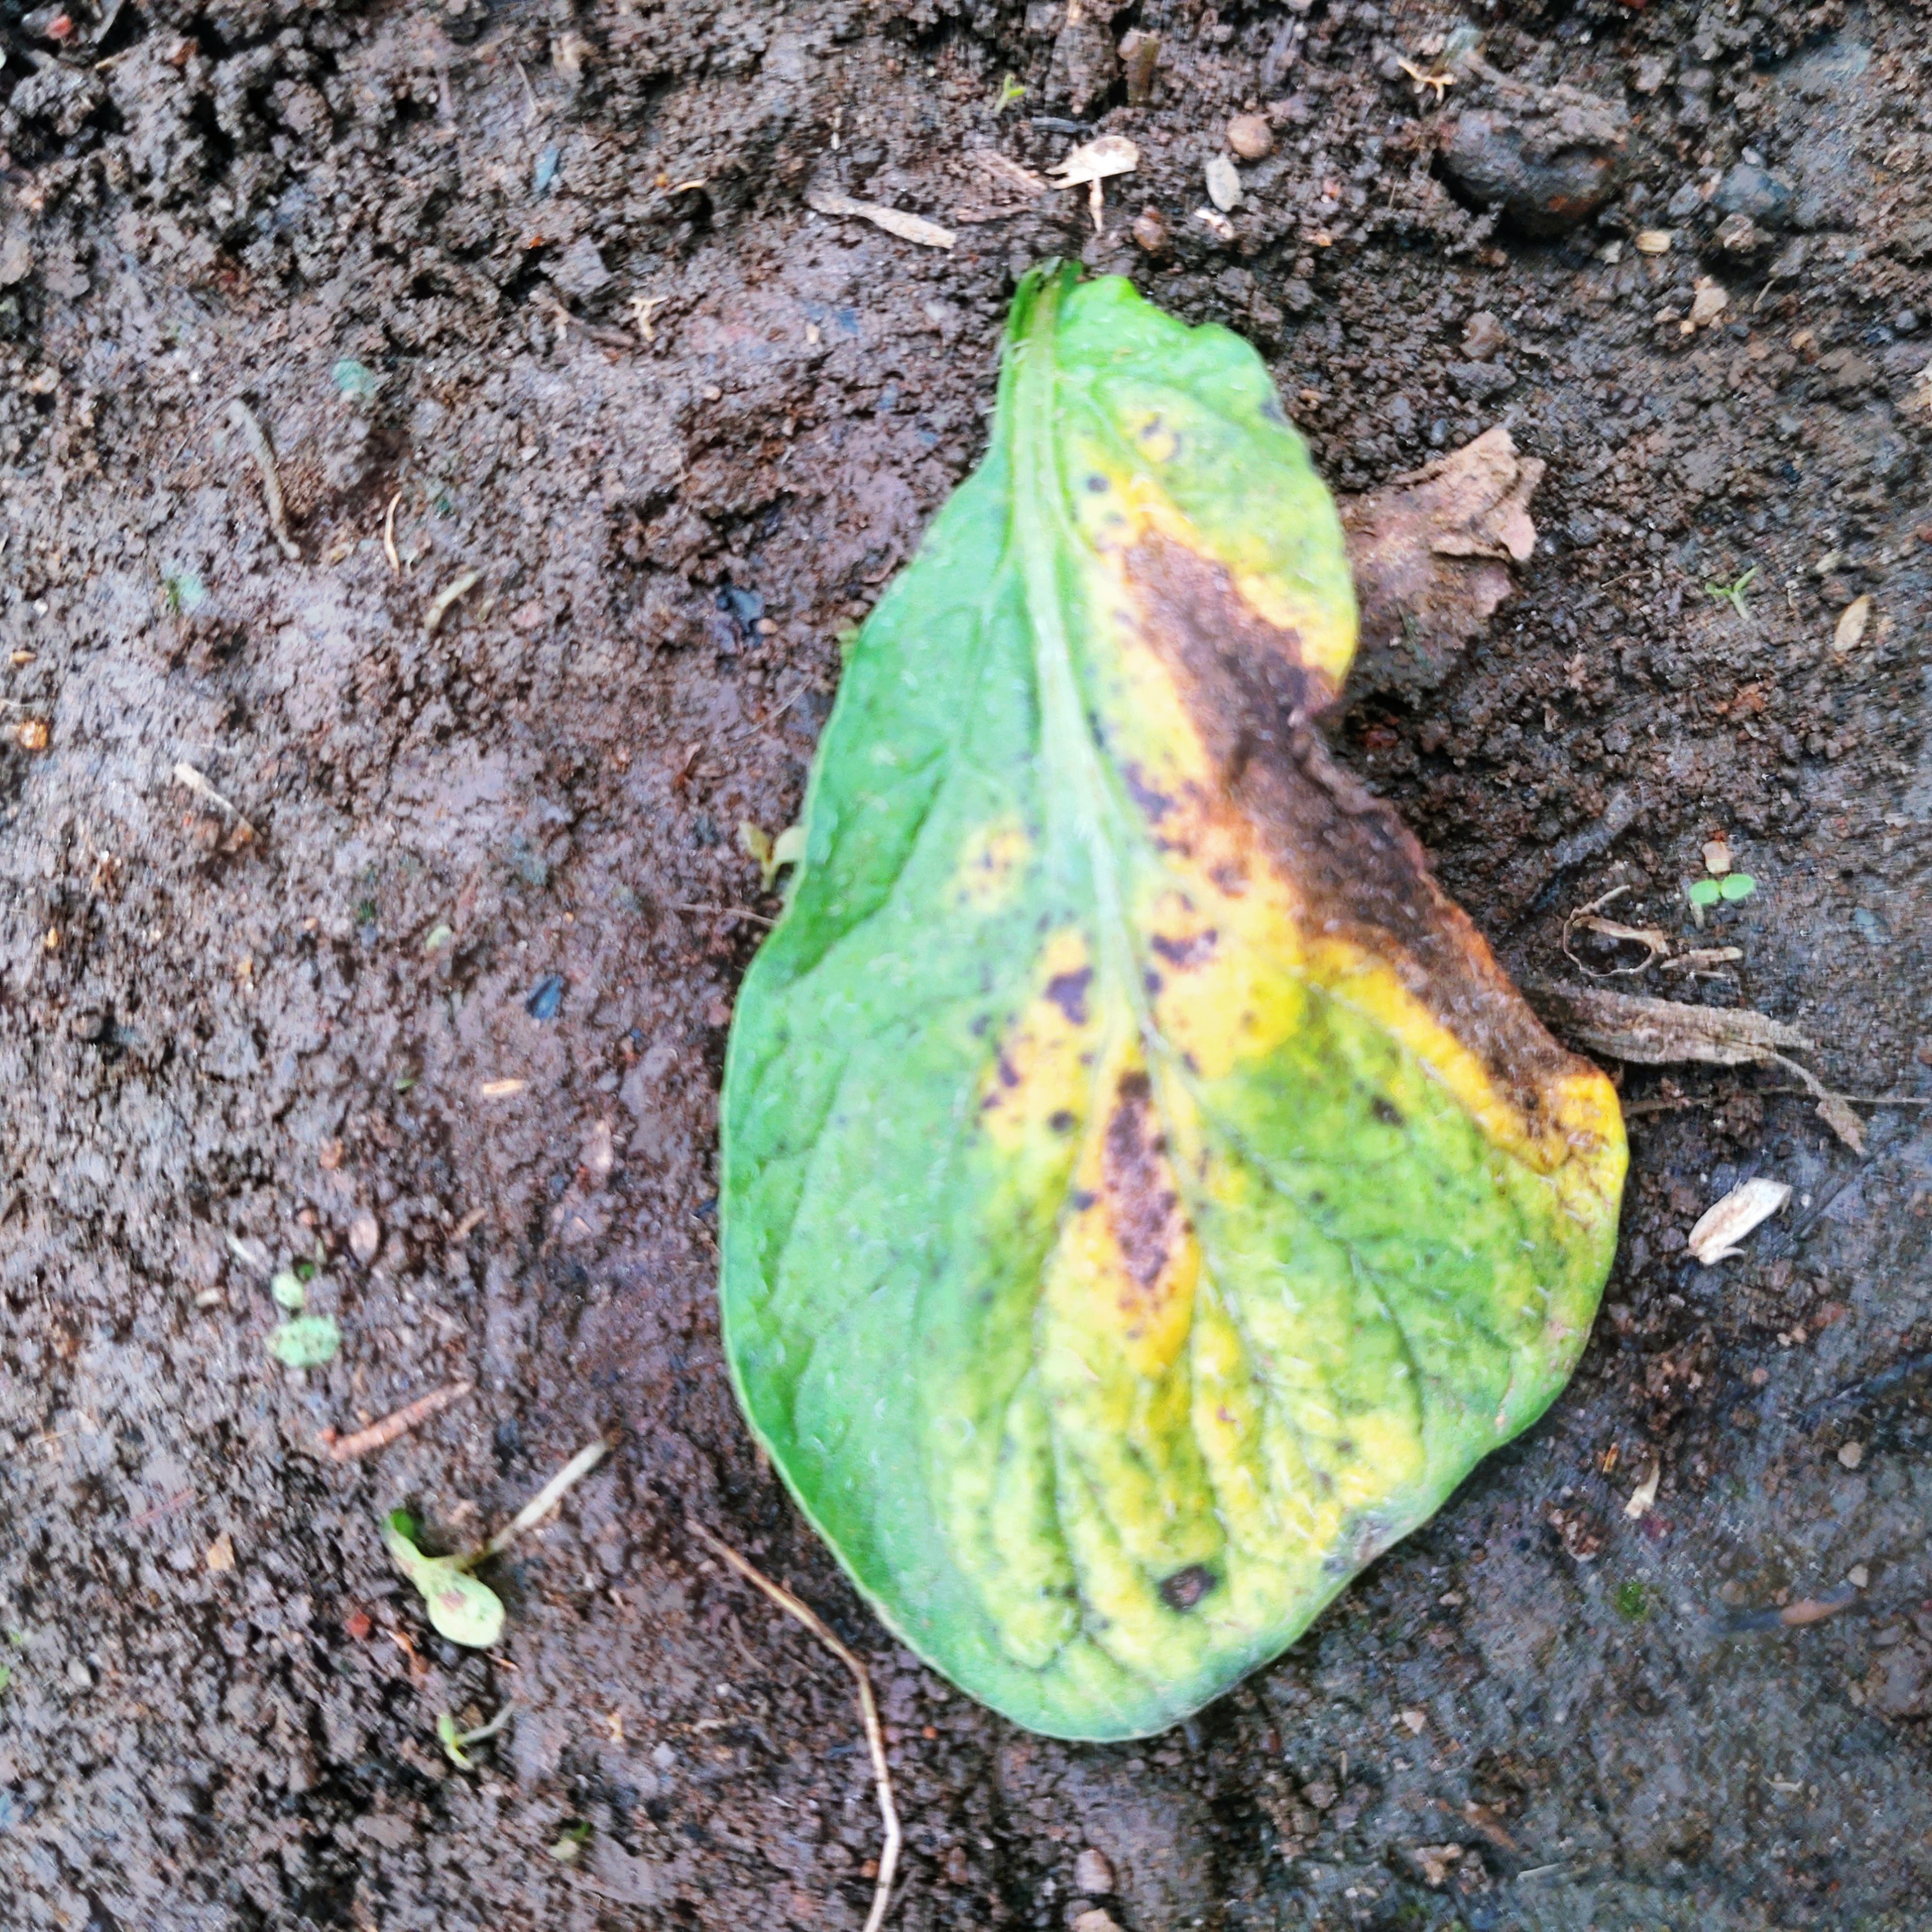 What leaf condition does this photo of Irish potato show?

late blight
